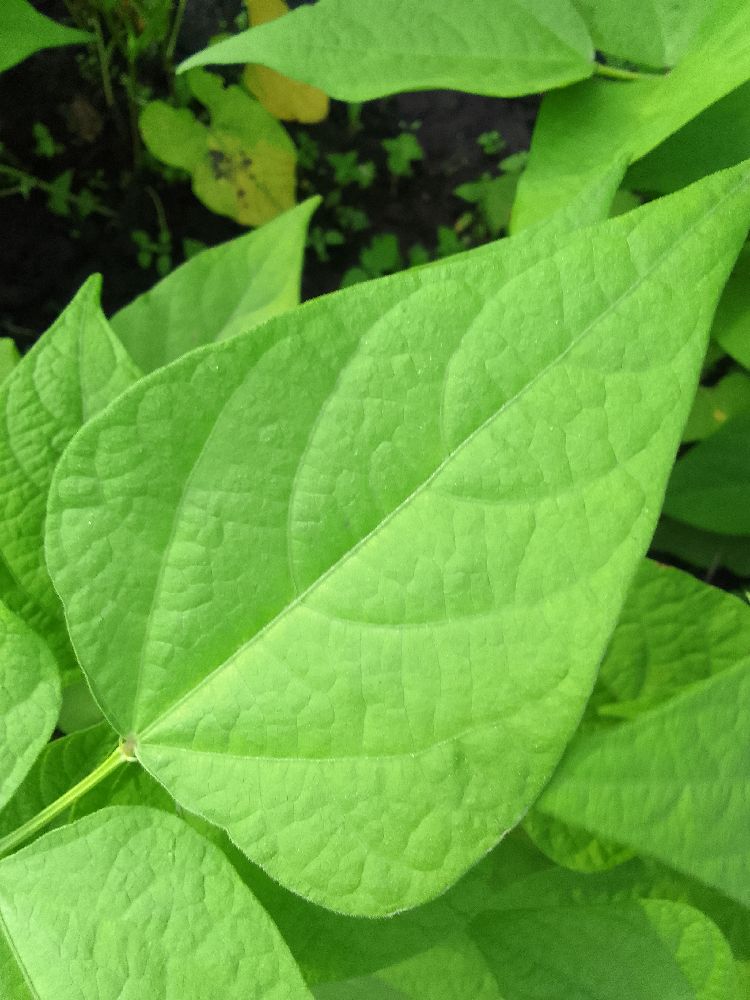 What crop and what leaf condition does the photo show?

common bean, healthy
